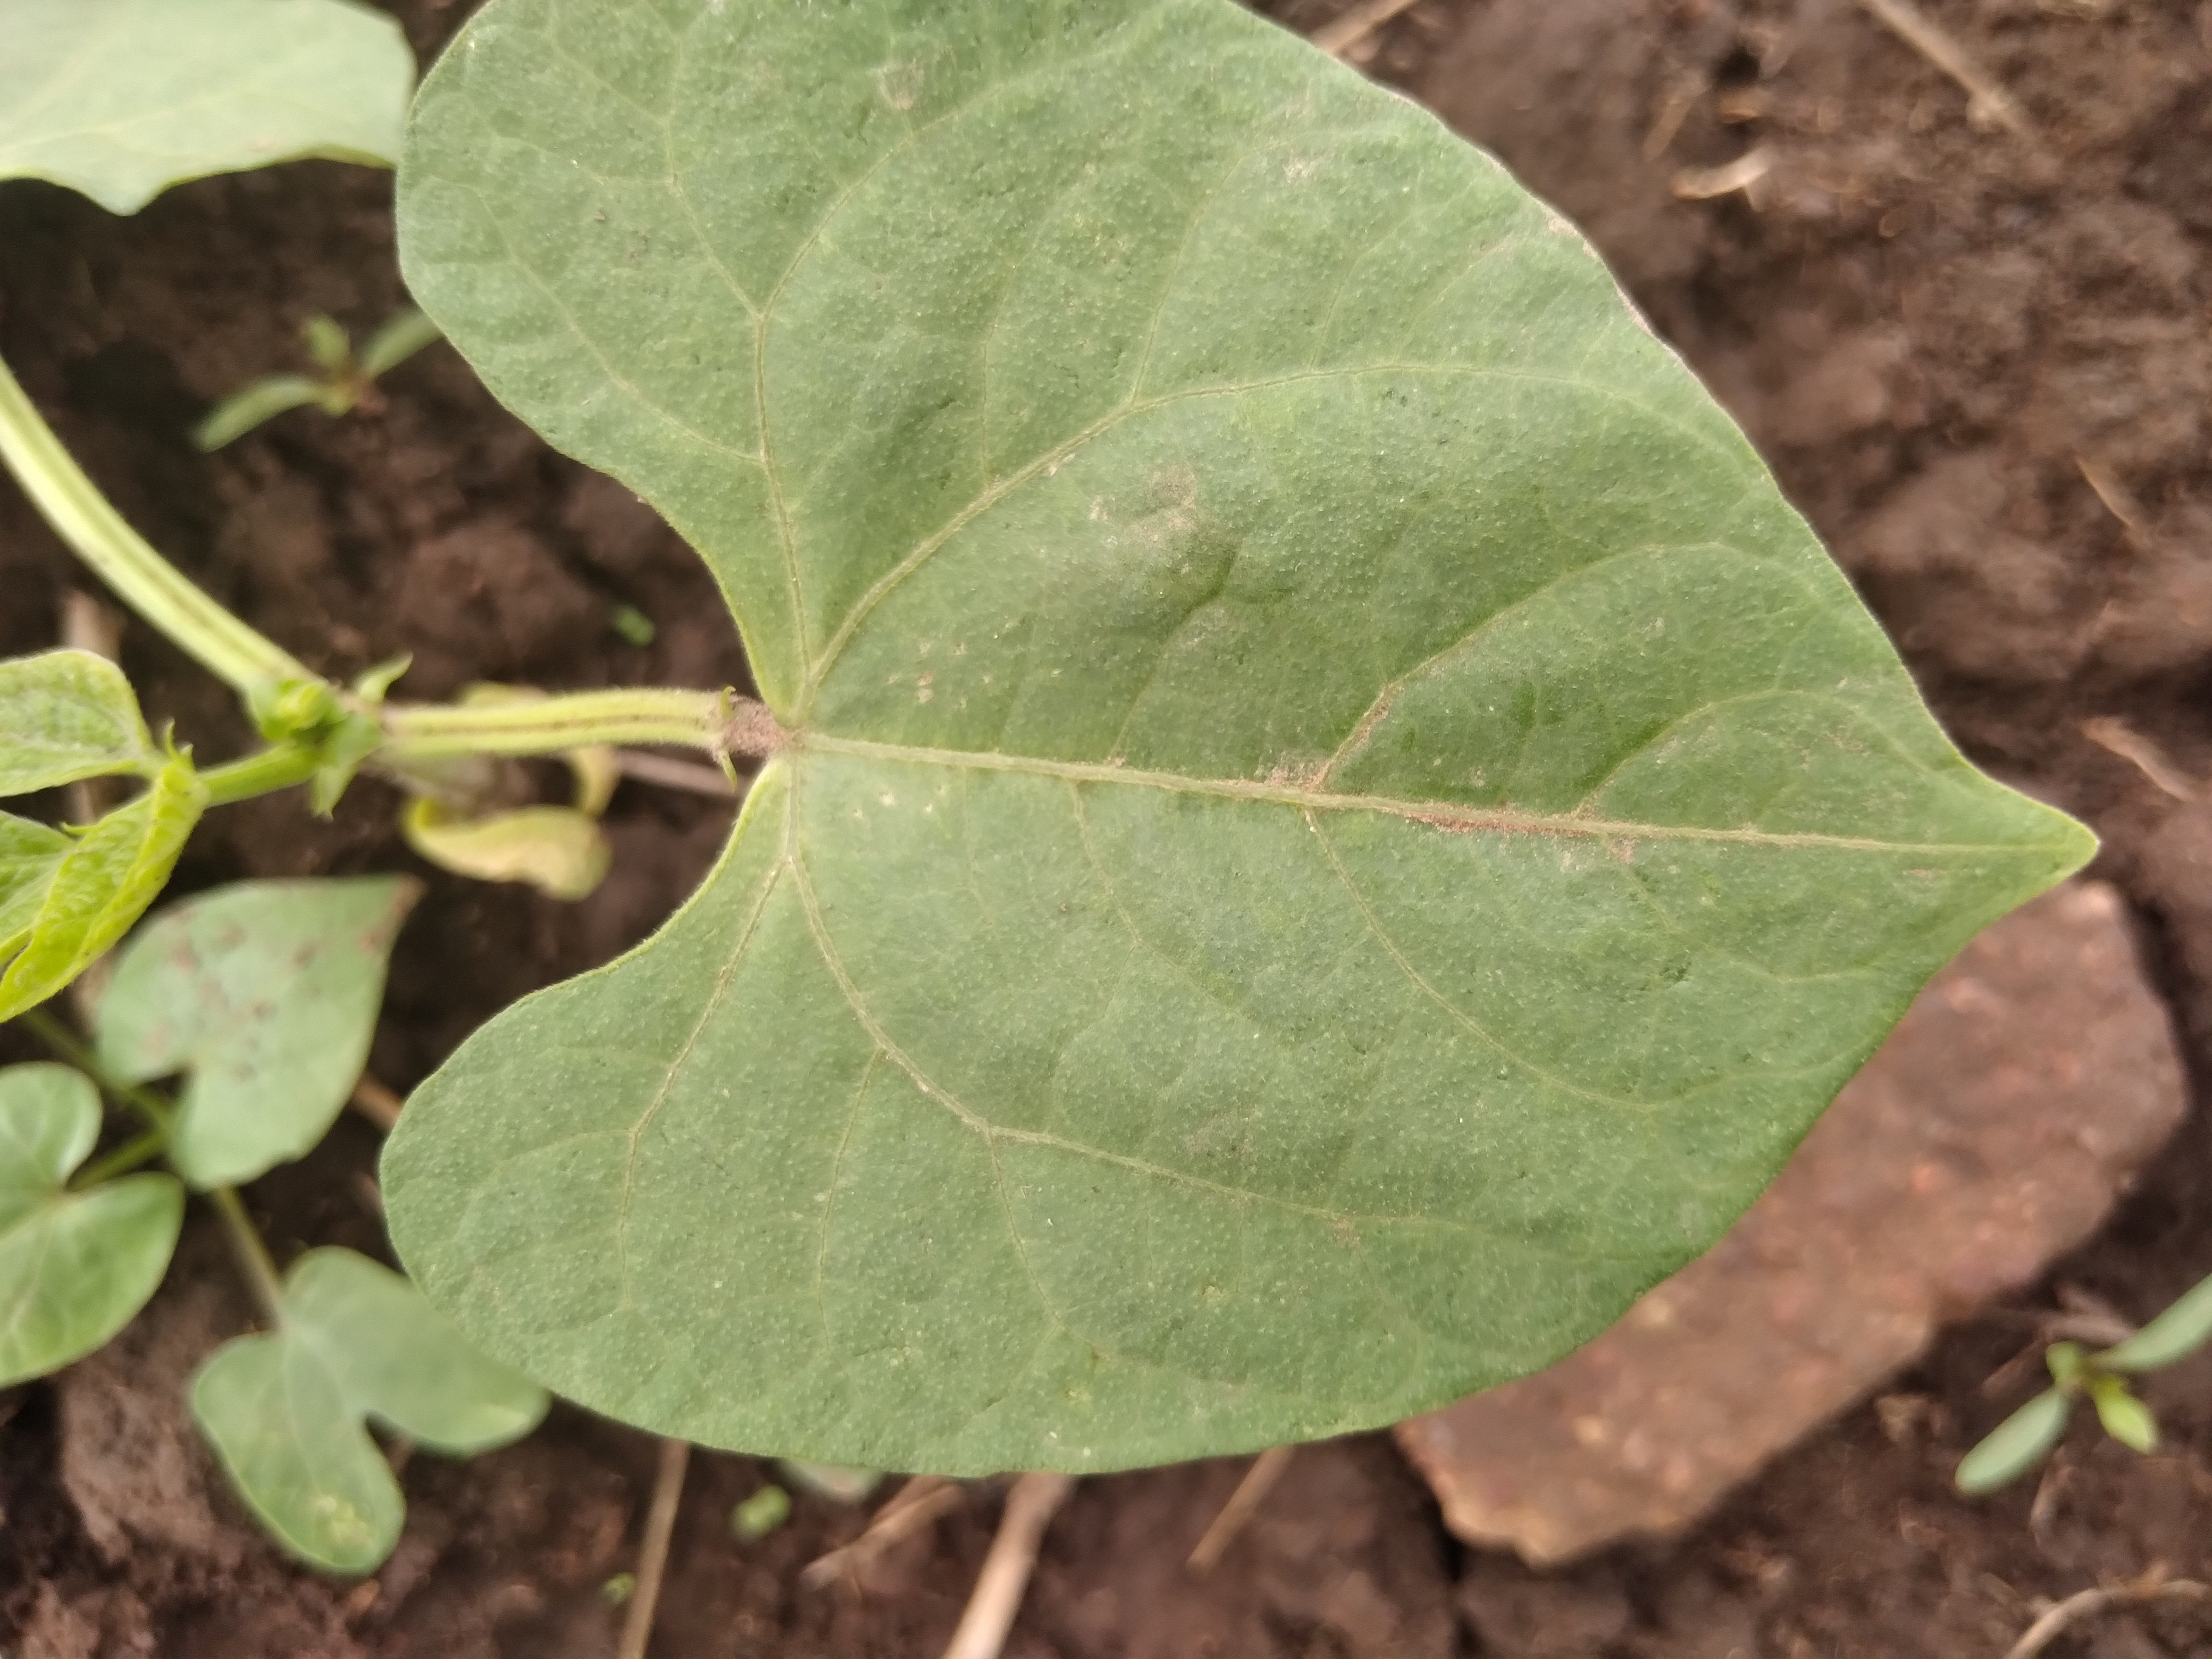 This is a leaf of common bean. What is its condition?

healthy
